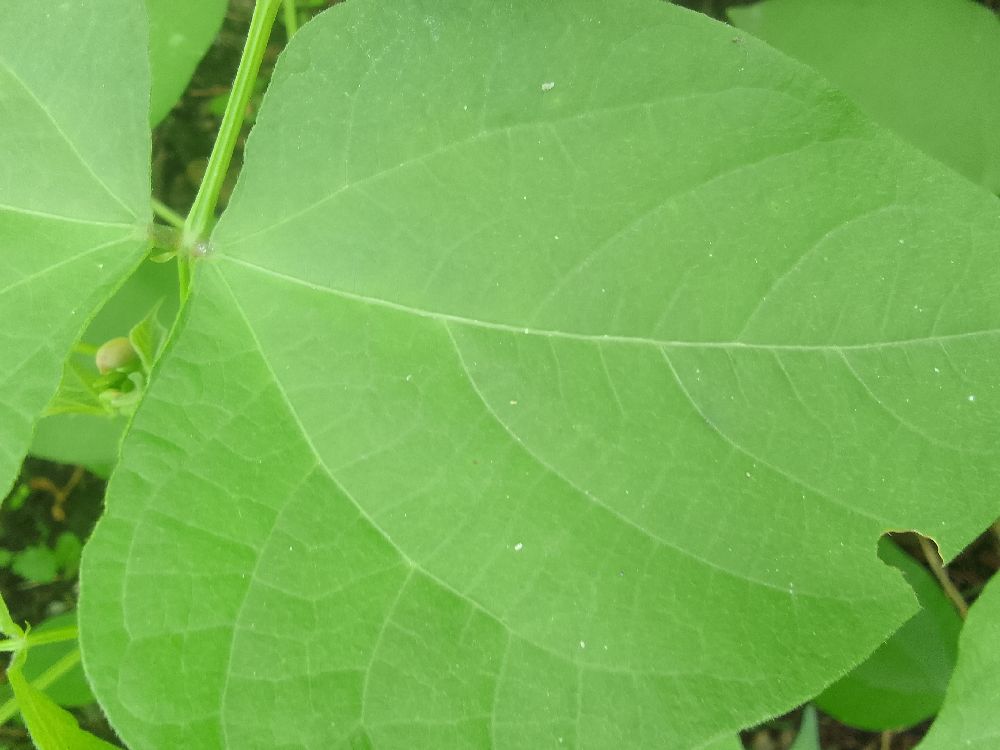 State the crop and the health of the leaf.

common bean, healthy
